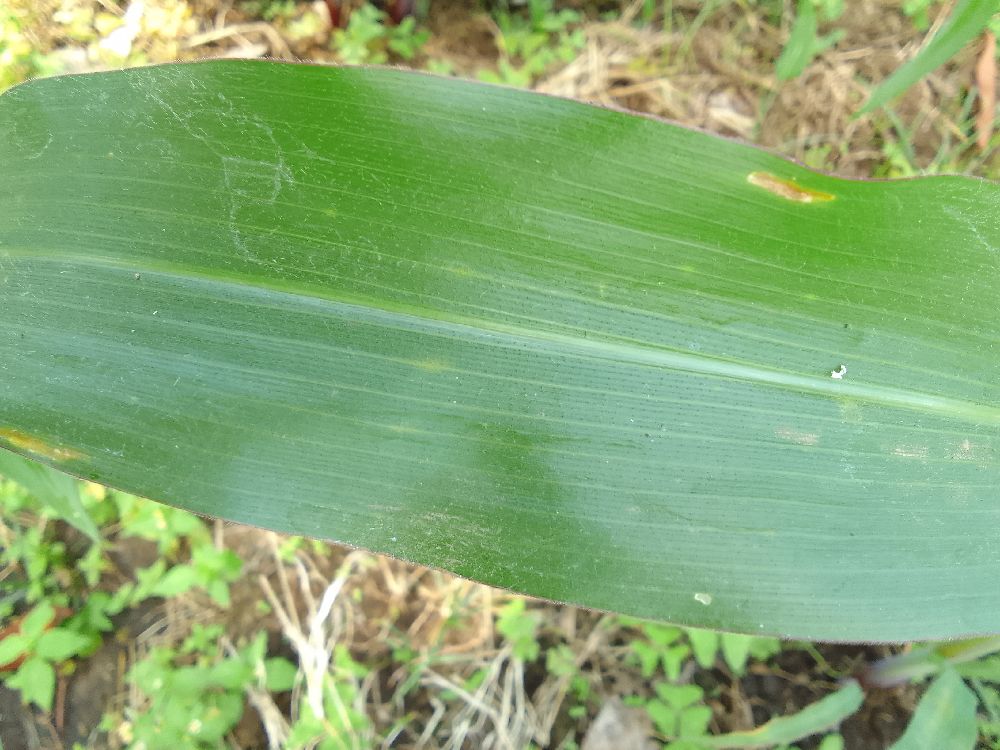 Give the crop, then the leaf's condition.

maize, healthy
